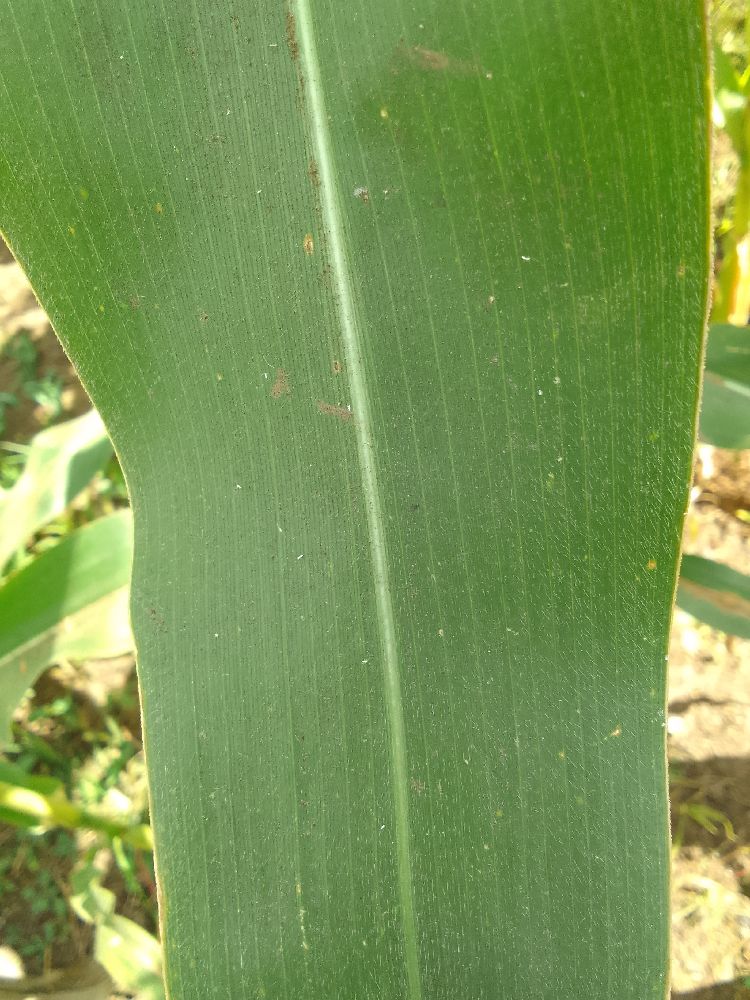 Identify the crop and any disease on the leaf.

maize, healthy
